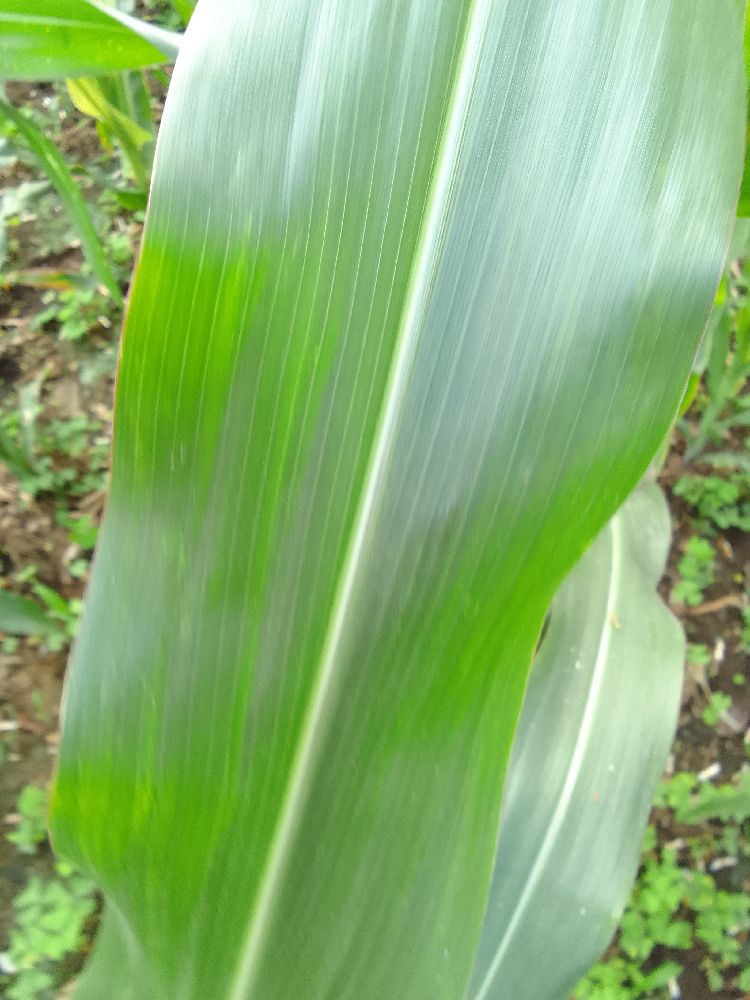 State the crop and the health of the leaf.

maize, healthy
